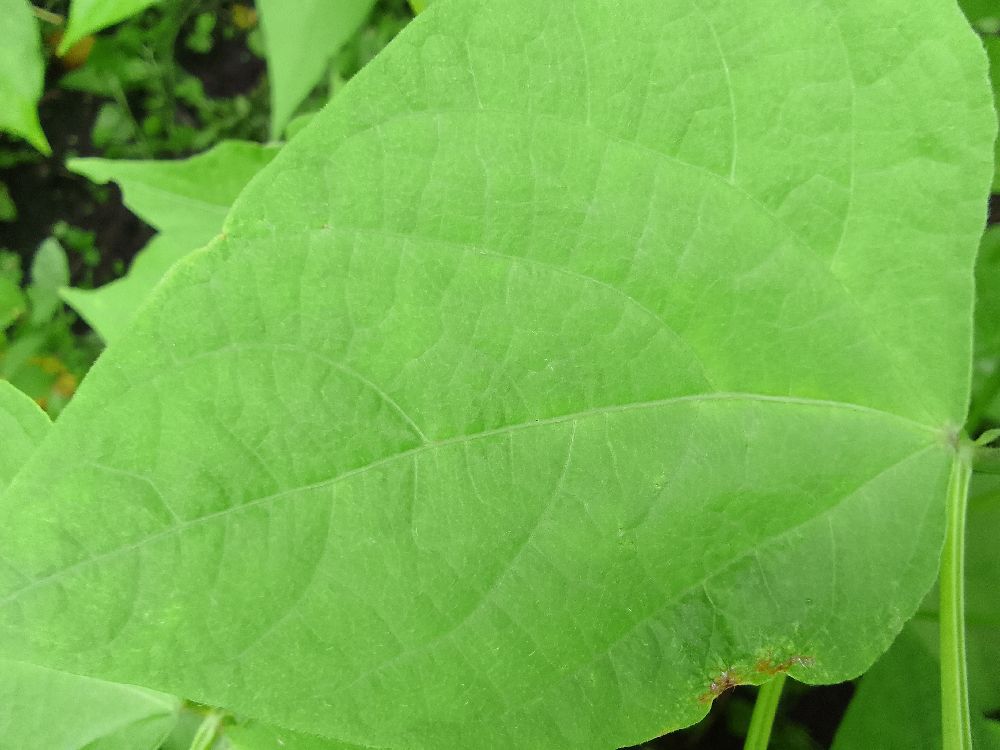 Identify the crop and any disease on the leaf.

common bean, healthy
